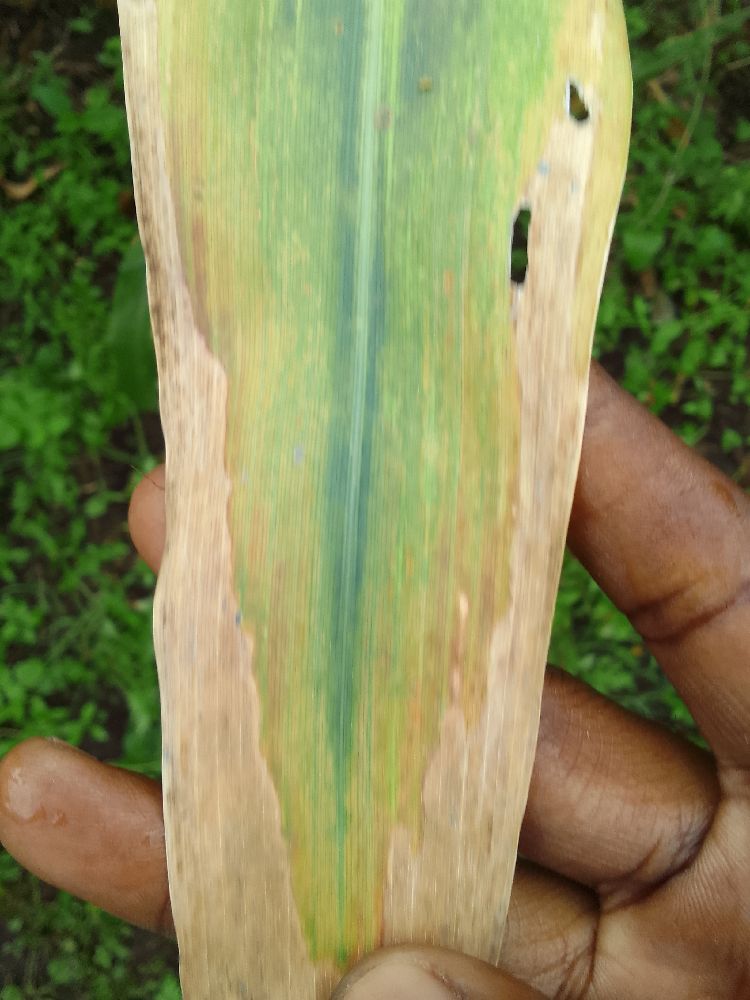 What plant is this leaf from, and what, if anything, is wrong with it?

maize, maize lethal necrosis
